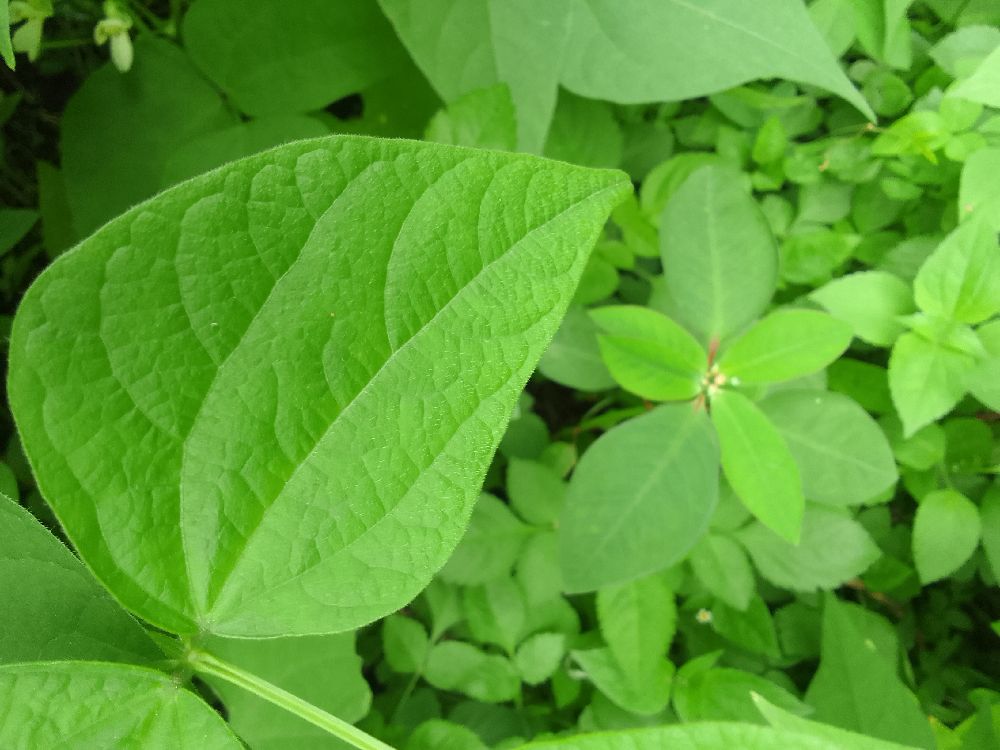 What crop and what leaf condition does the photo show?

common bean, healthy
